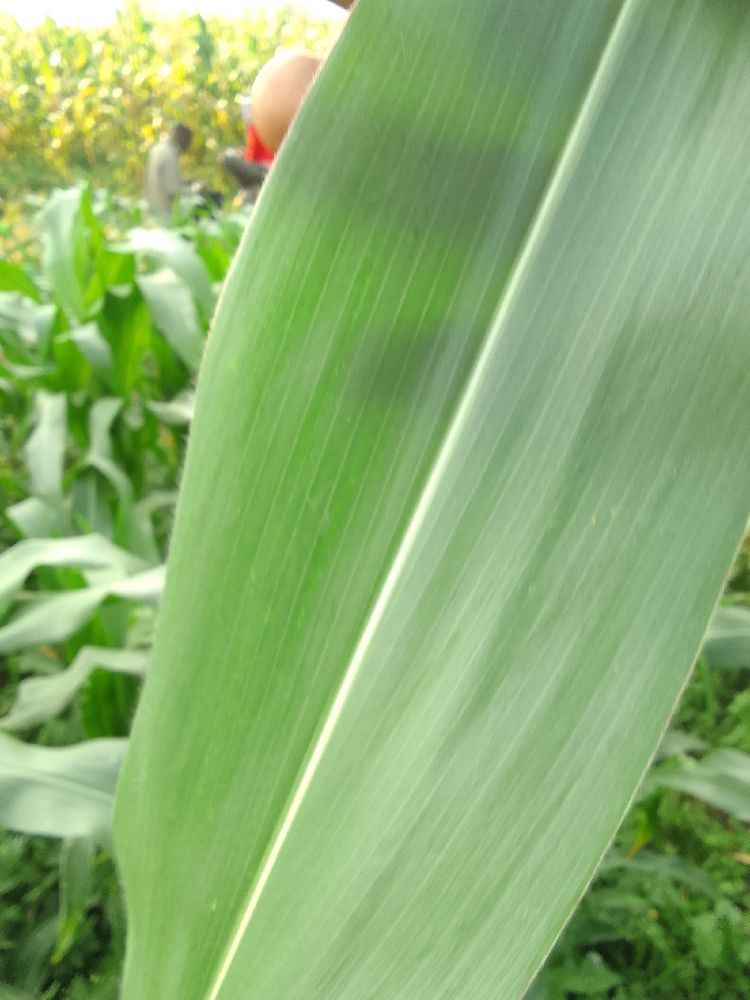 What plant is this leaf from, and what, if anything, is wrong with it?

maize, healthy
